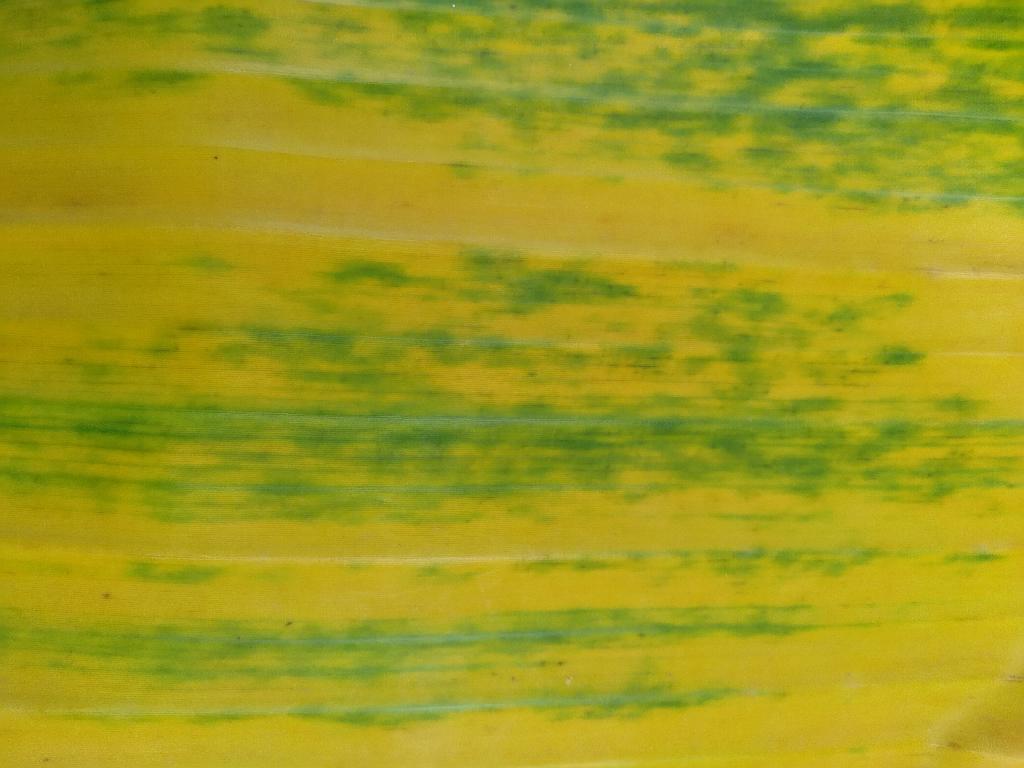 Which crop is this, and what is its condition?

banana, fusarium wilt race 1
